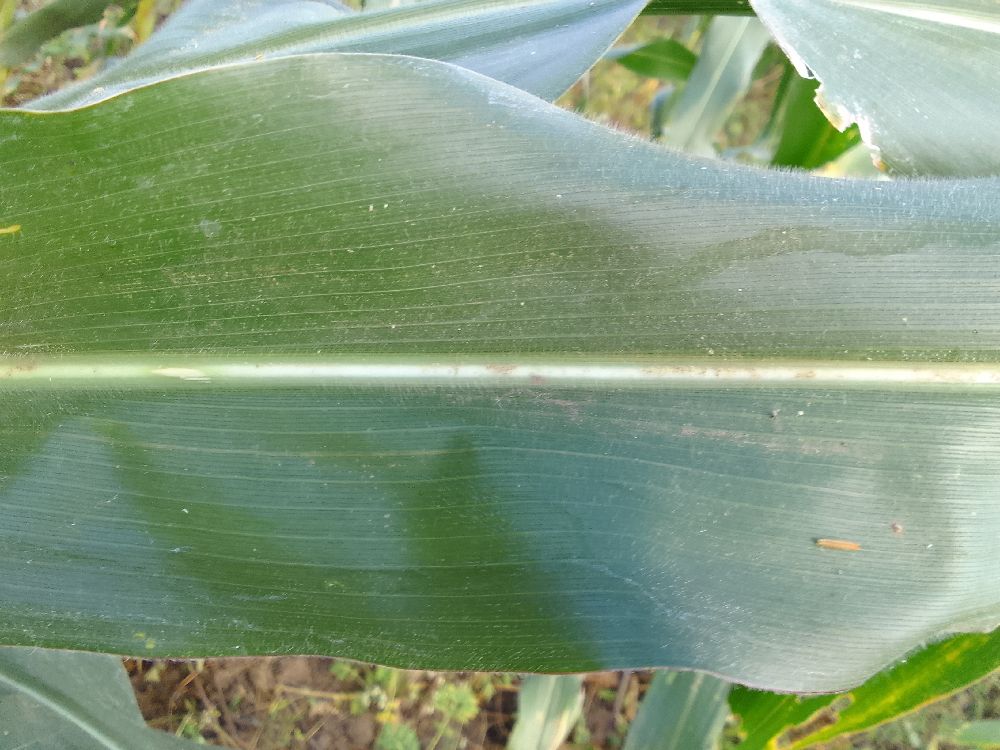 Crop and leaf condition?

maize, healthy
